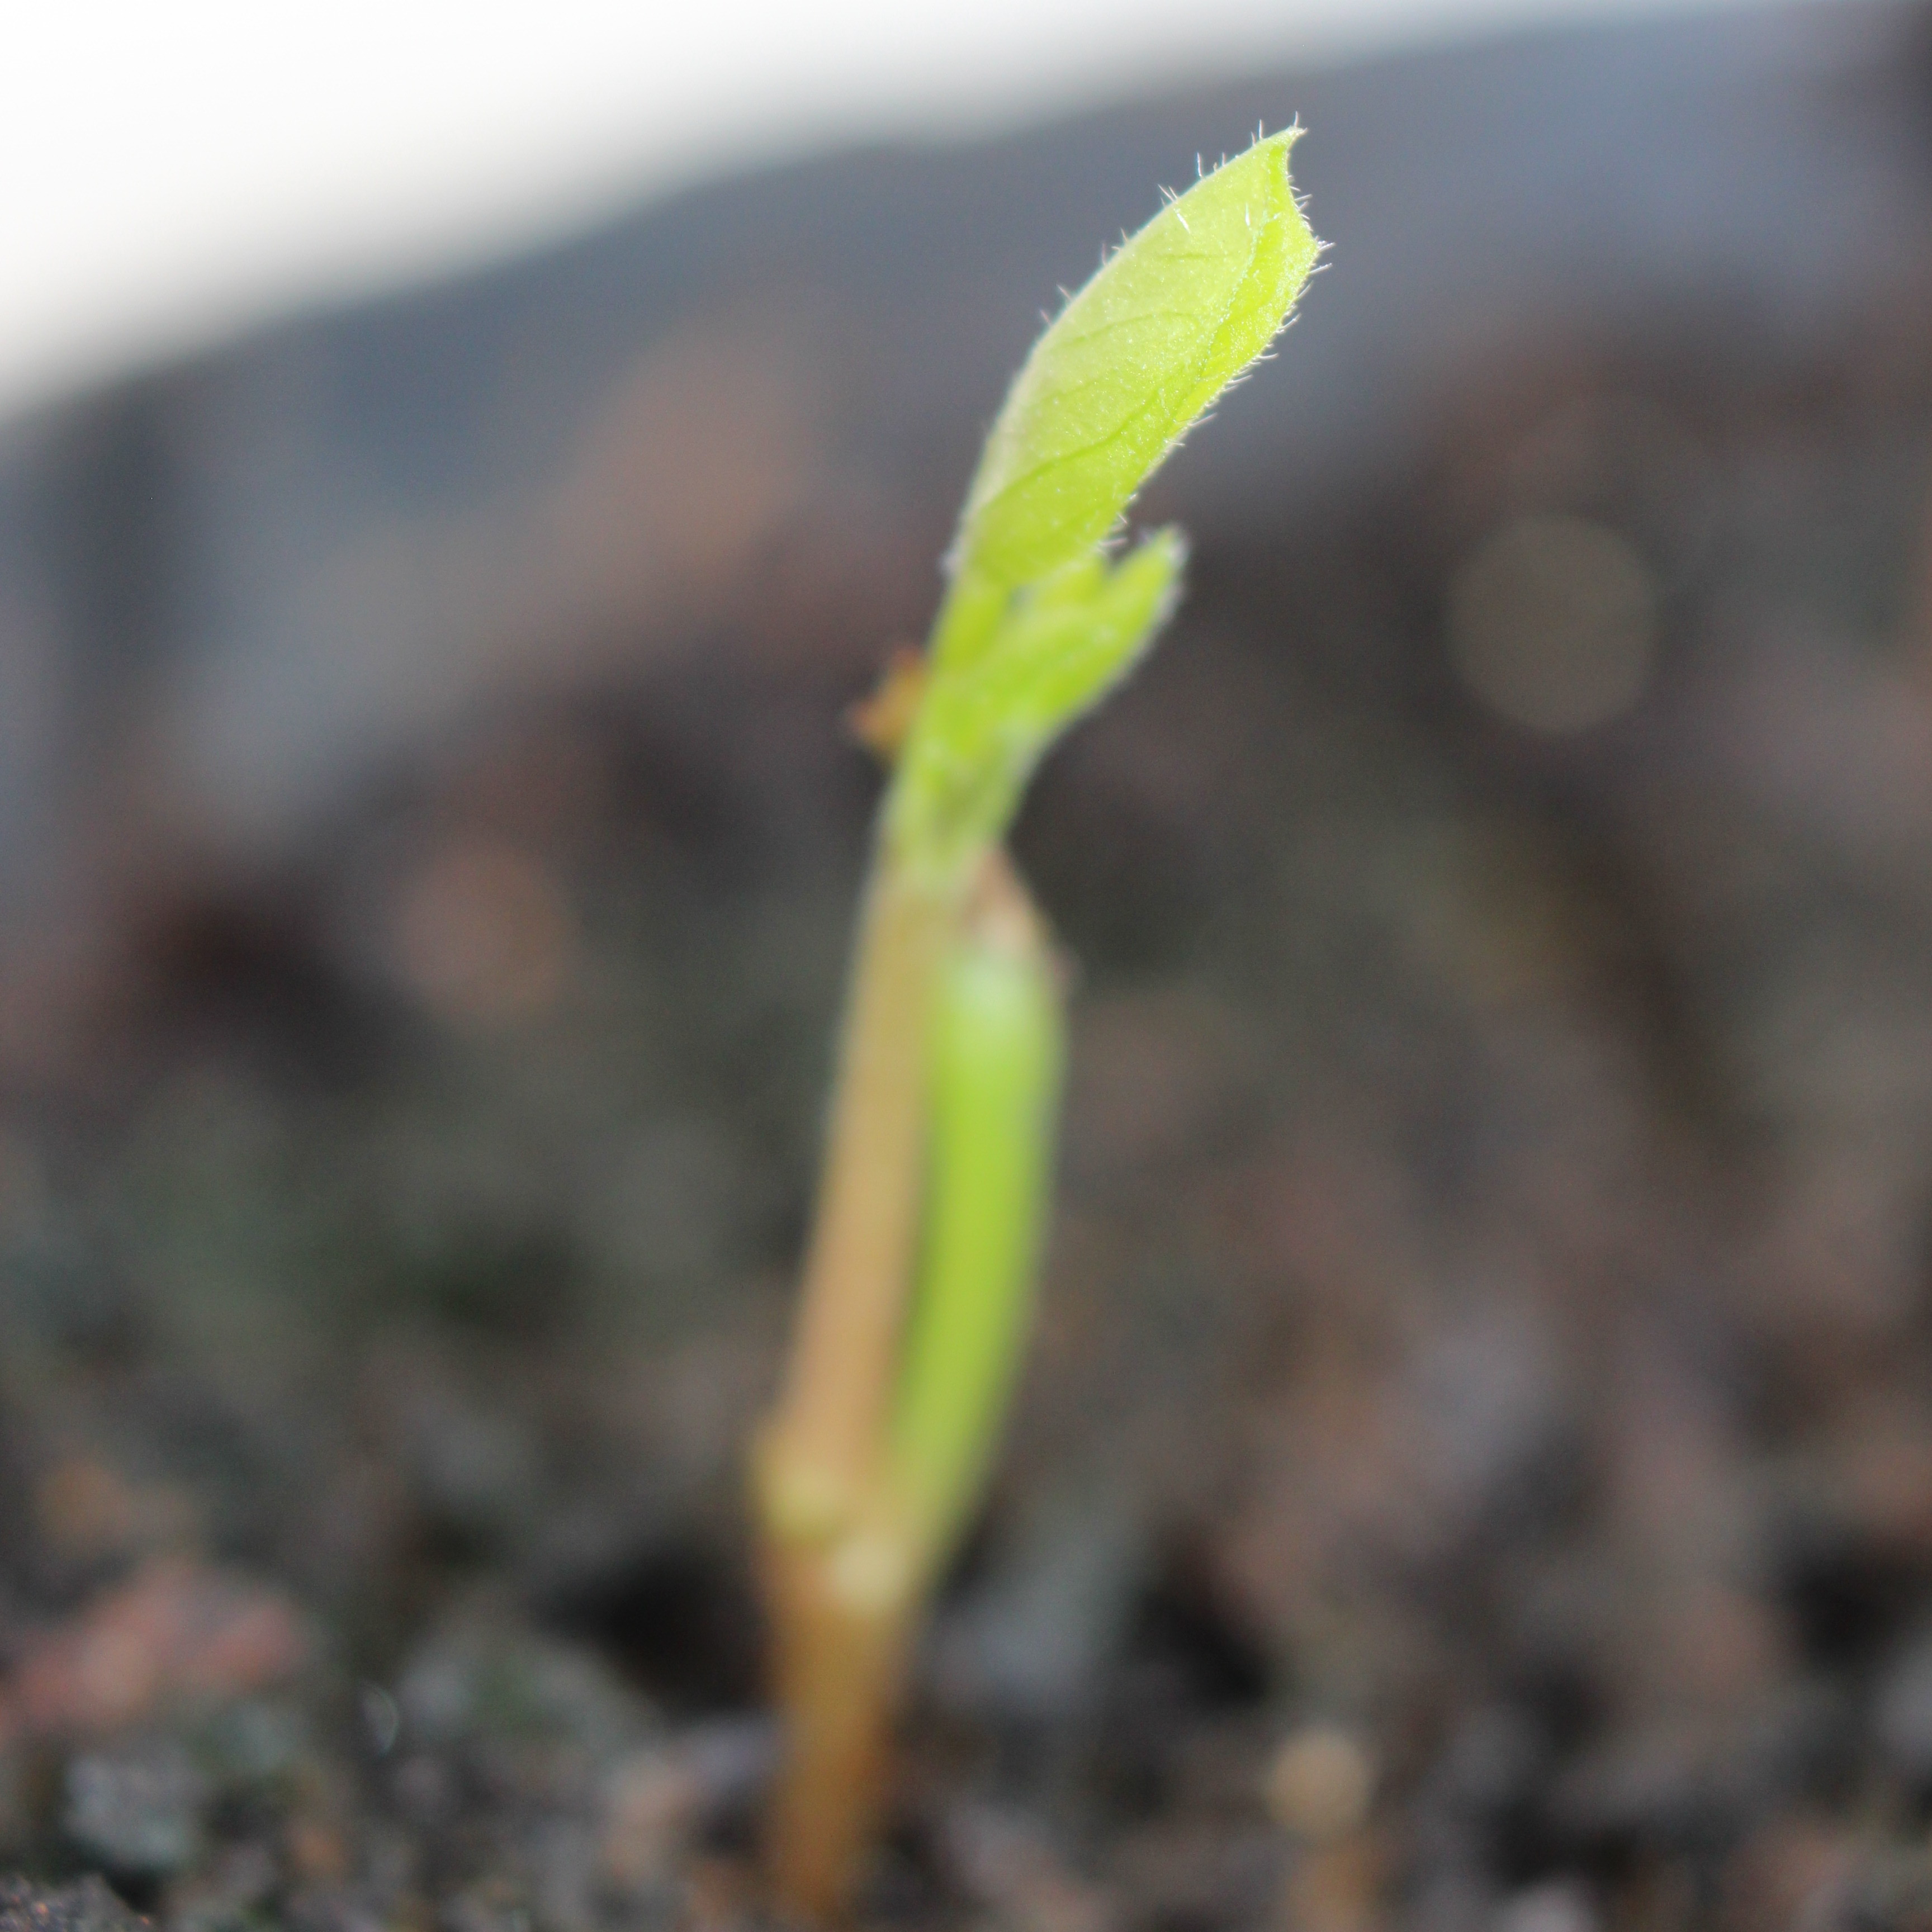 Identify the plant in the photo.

Vicia sativa
